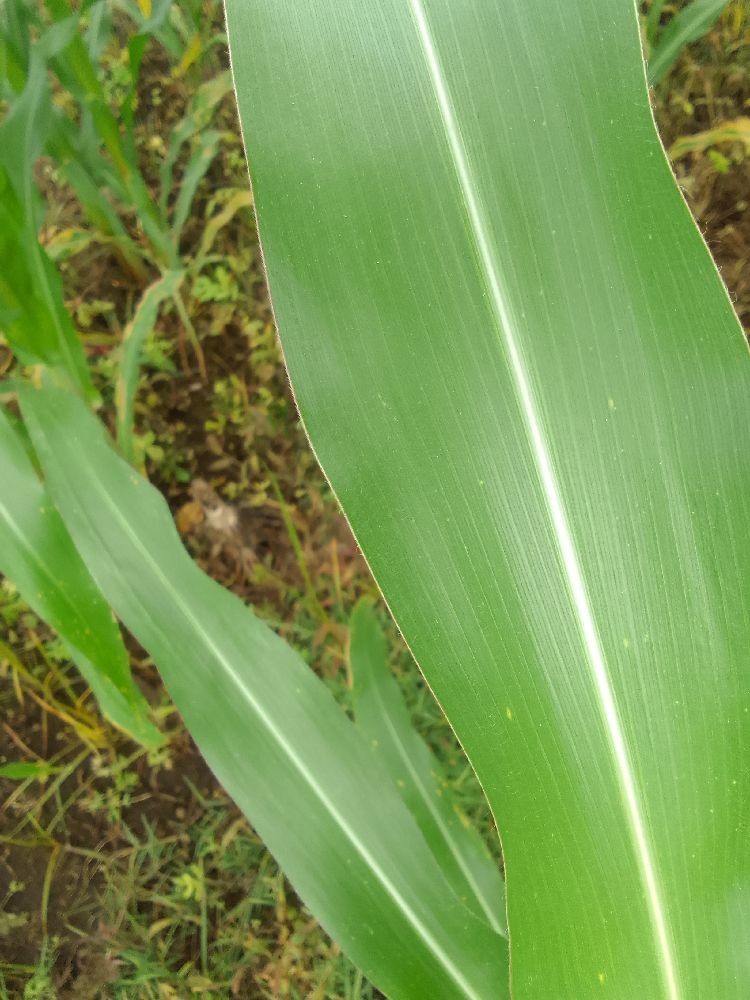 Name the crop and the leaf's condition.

maize, healthy
